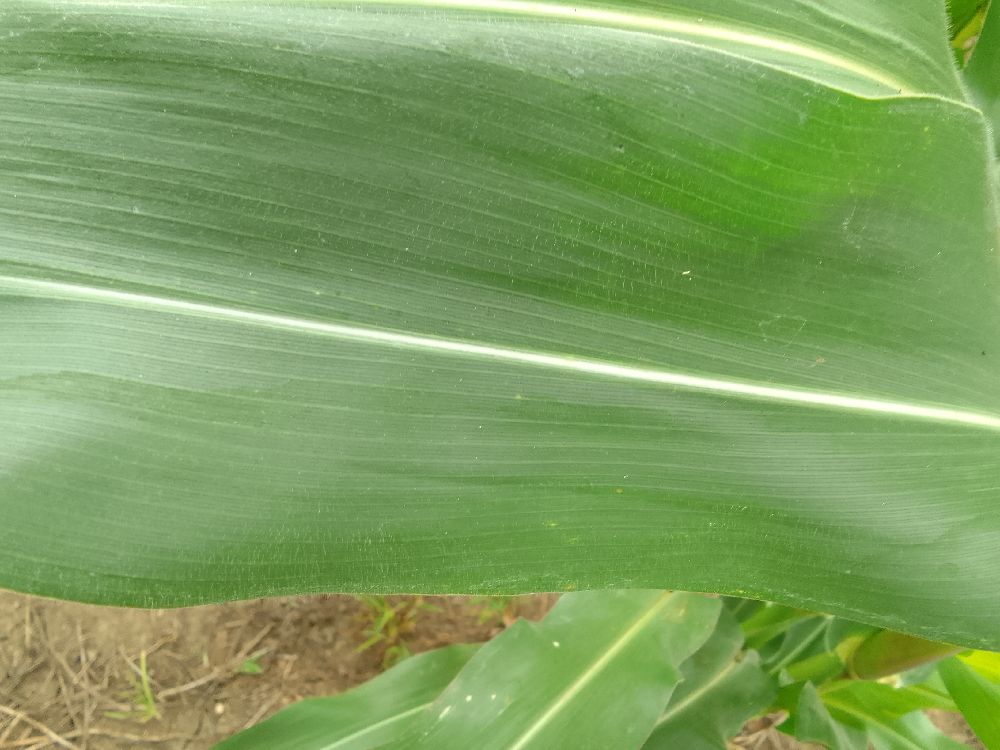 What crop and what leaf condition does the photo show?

maize, healthy
